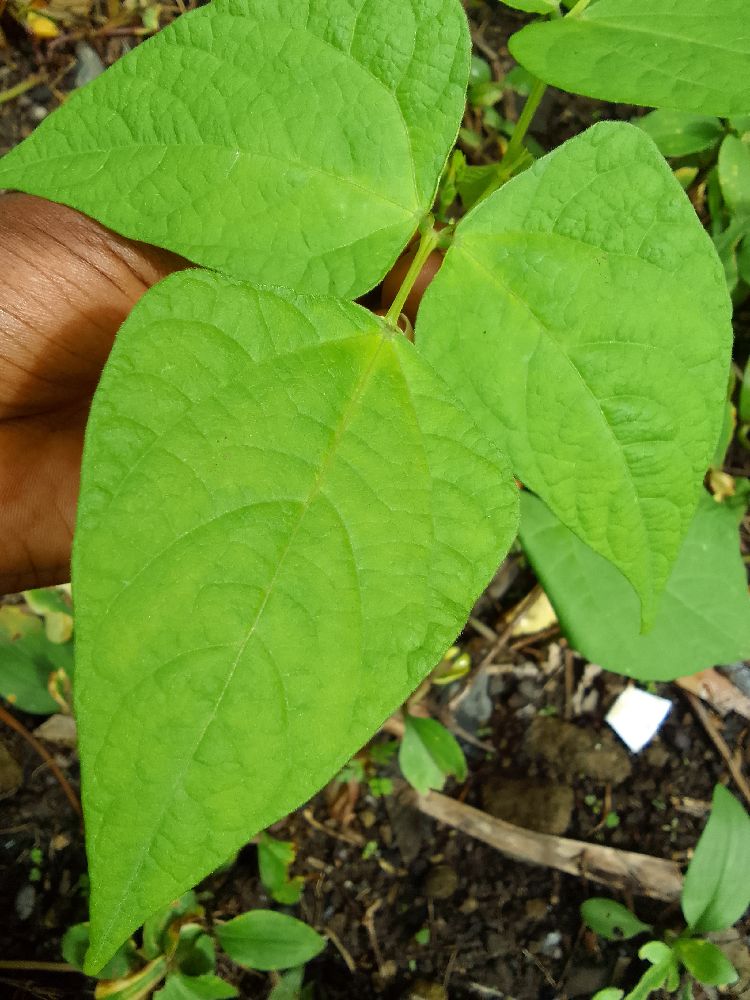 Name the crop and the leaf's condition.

common bean, healthy
